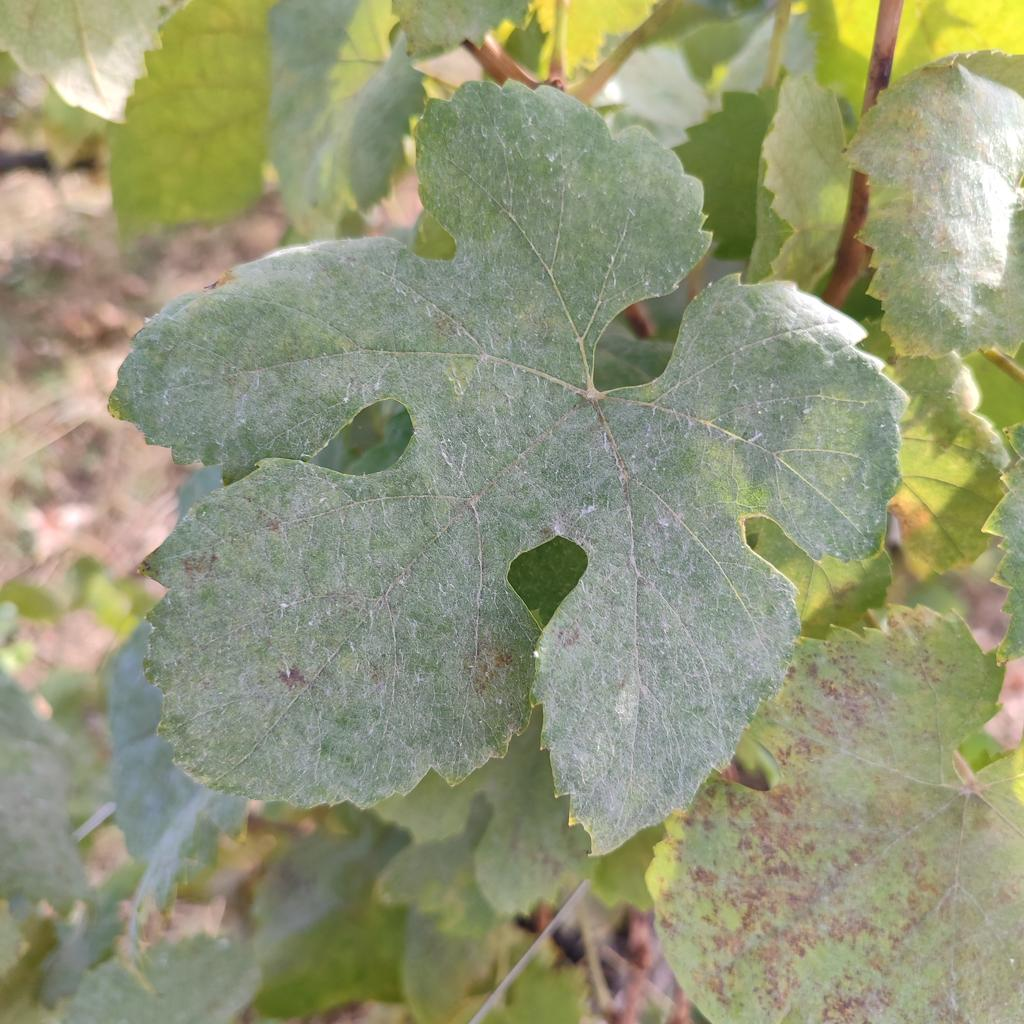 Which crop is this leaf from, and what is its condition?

grapevine, powdery mildew
